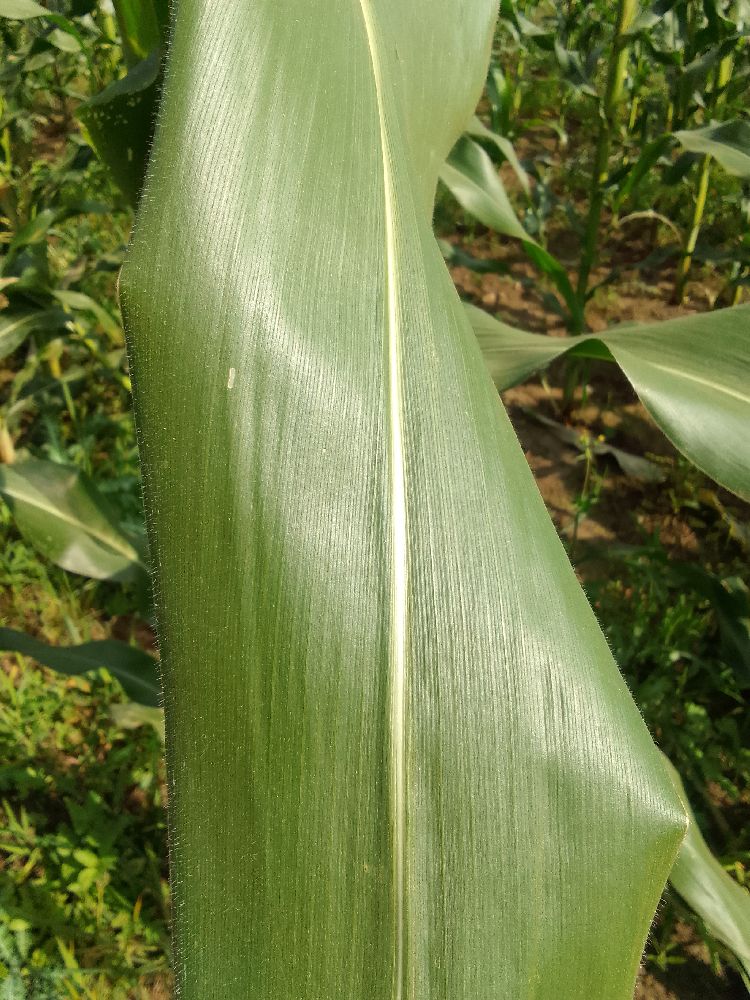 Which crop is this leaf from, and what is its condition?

maize, healthy
